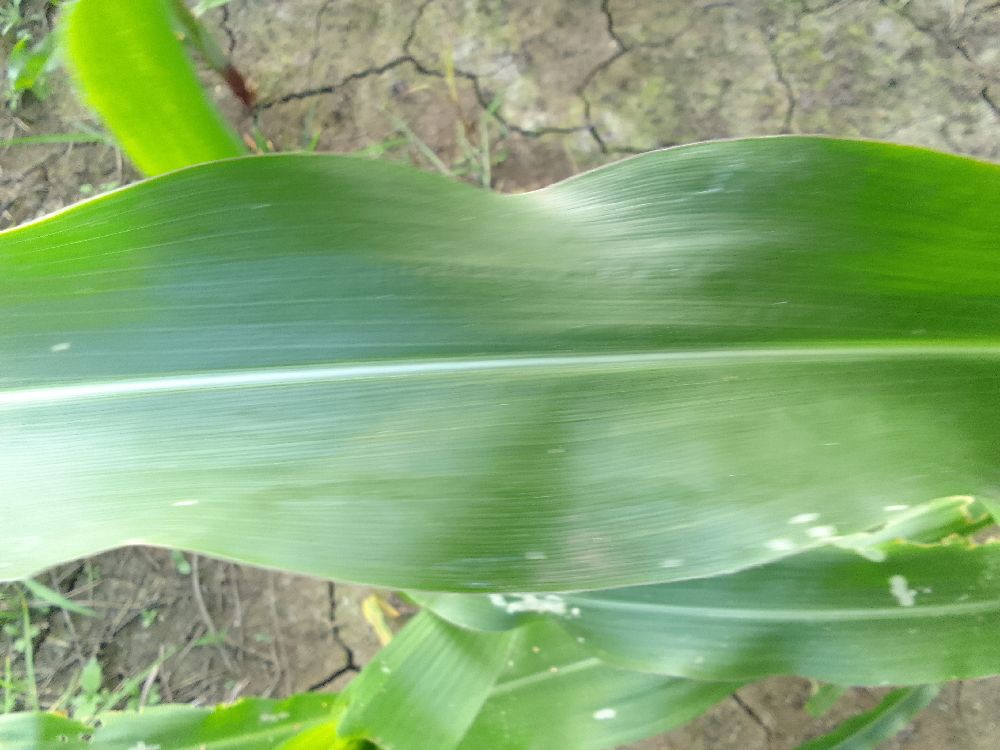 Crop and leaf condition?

maize, healthy
